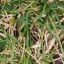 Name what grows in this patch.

grass
